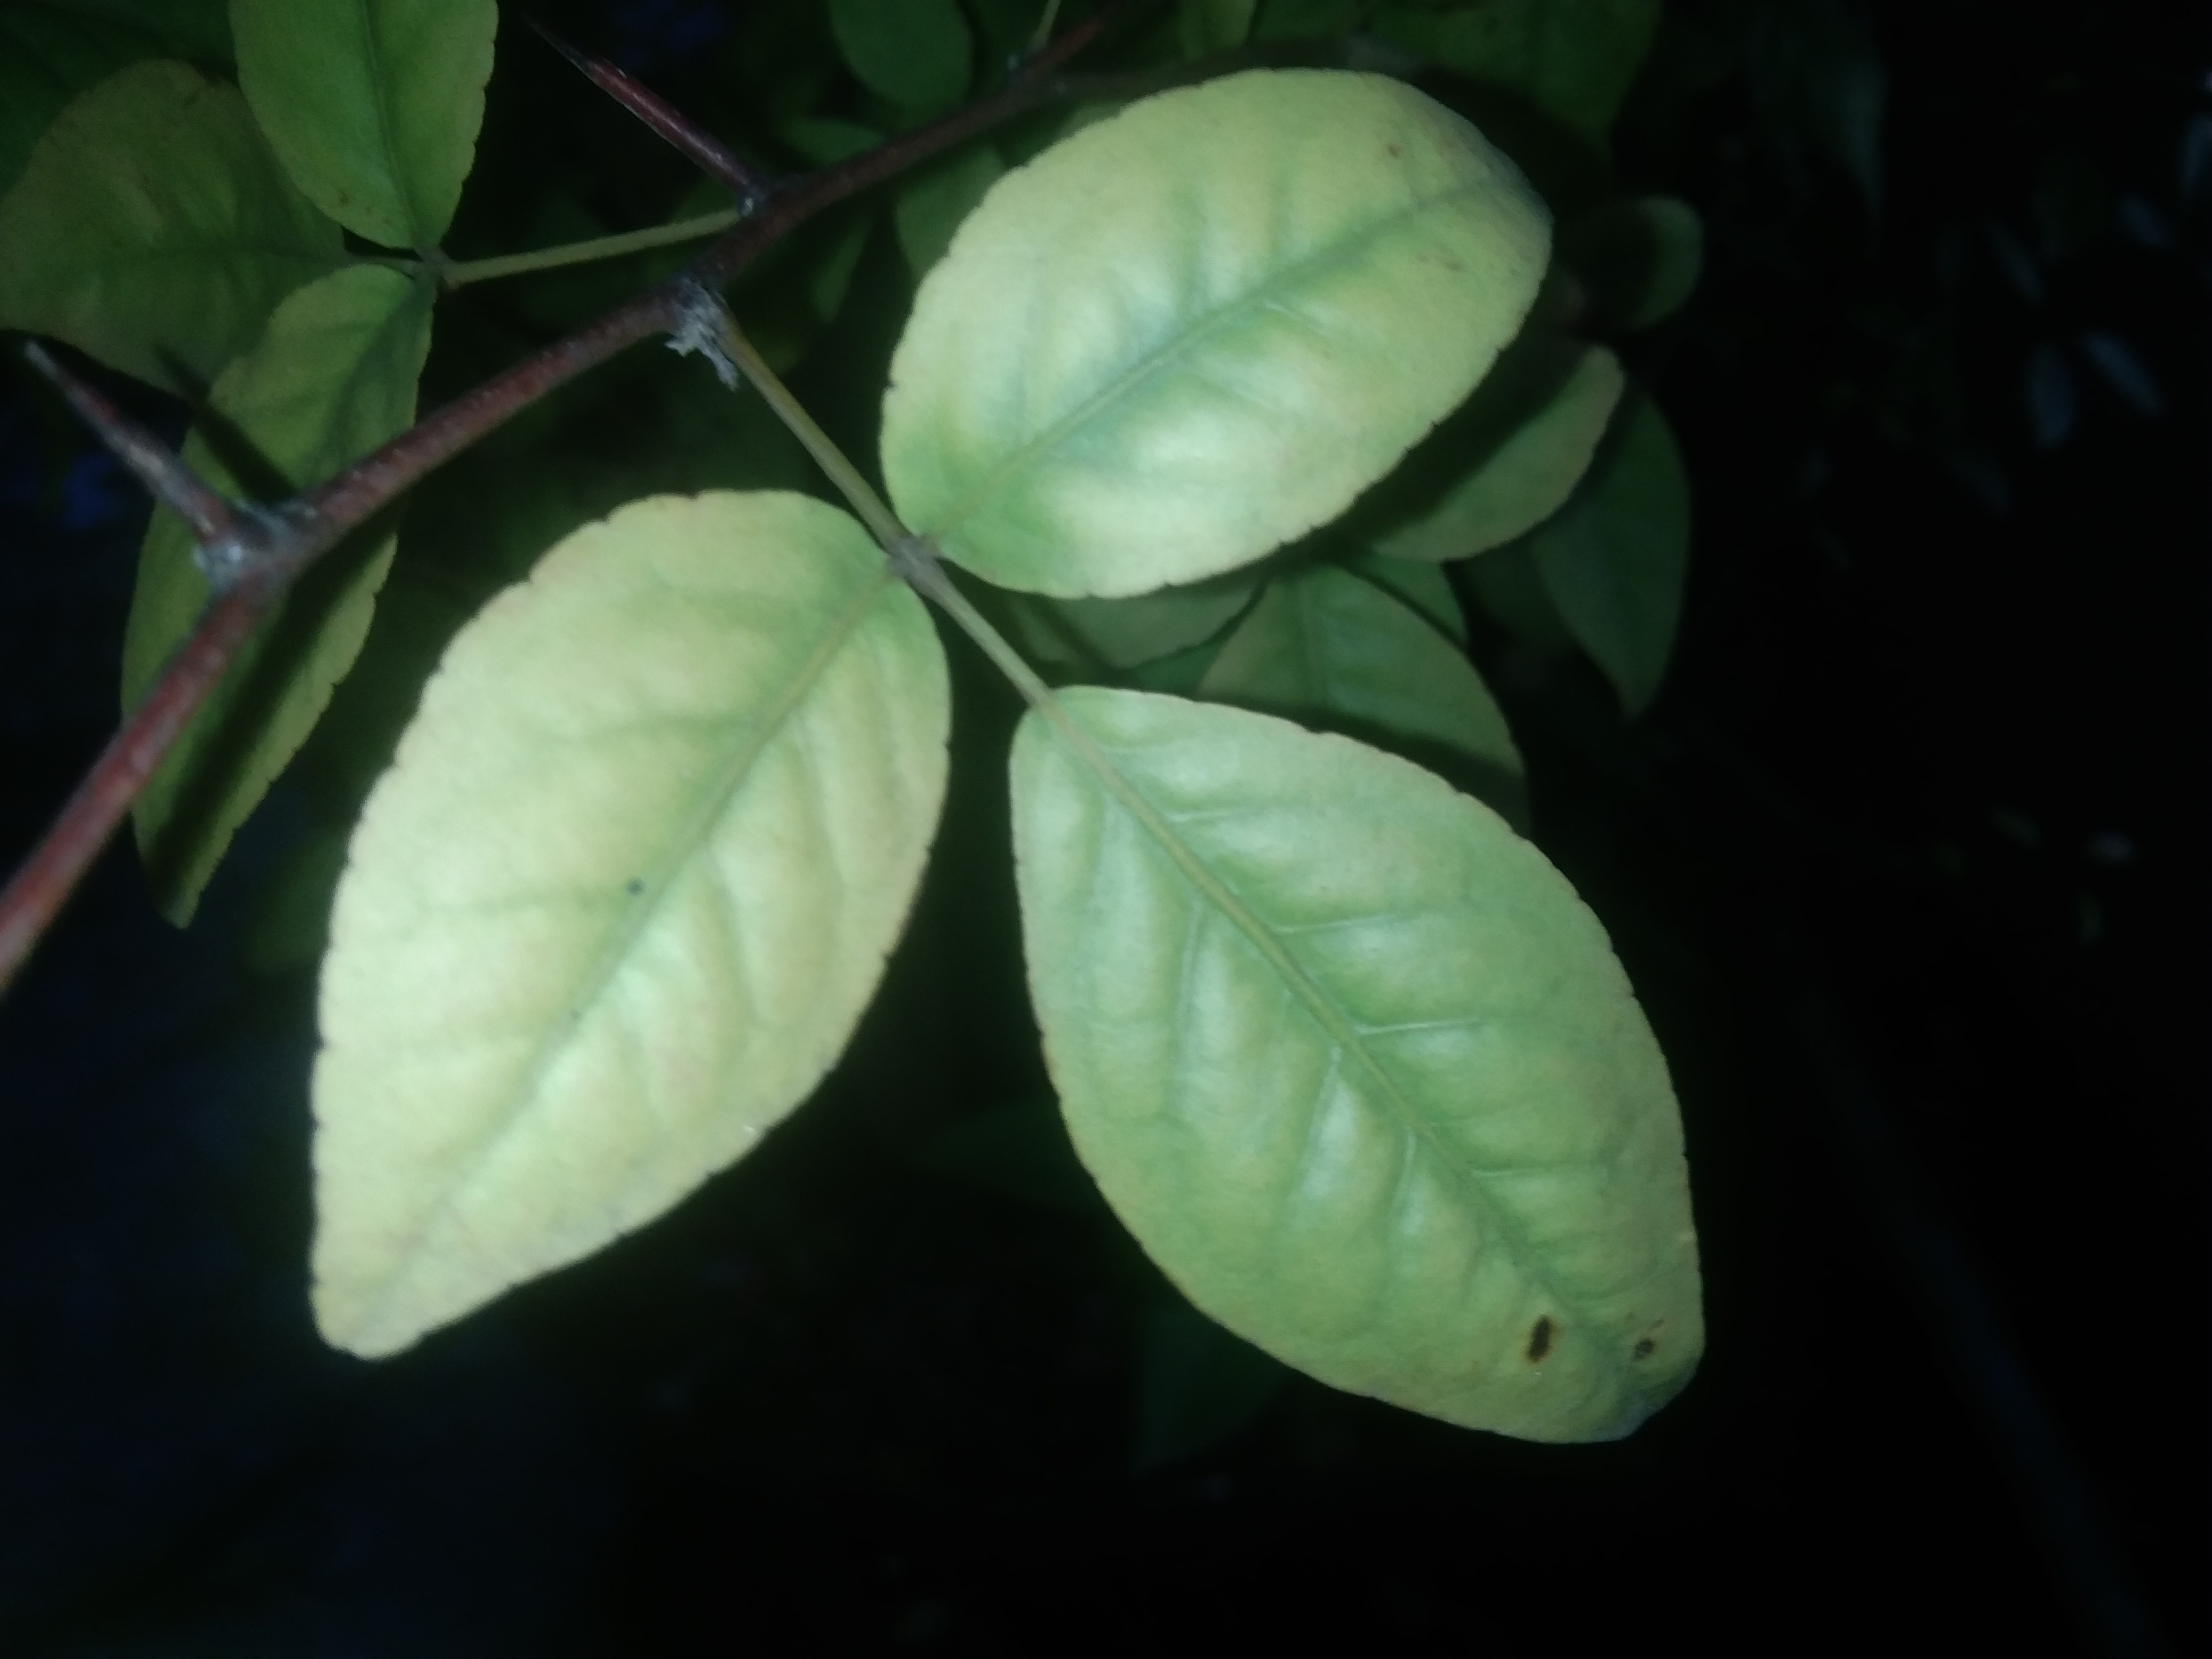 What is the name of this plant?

wood apple
